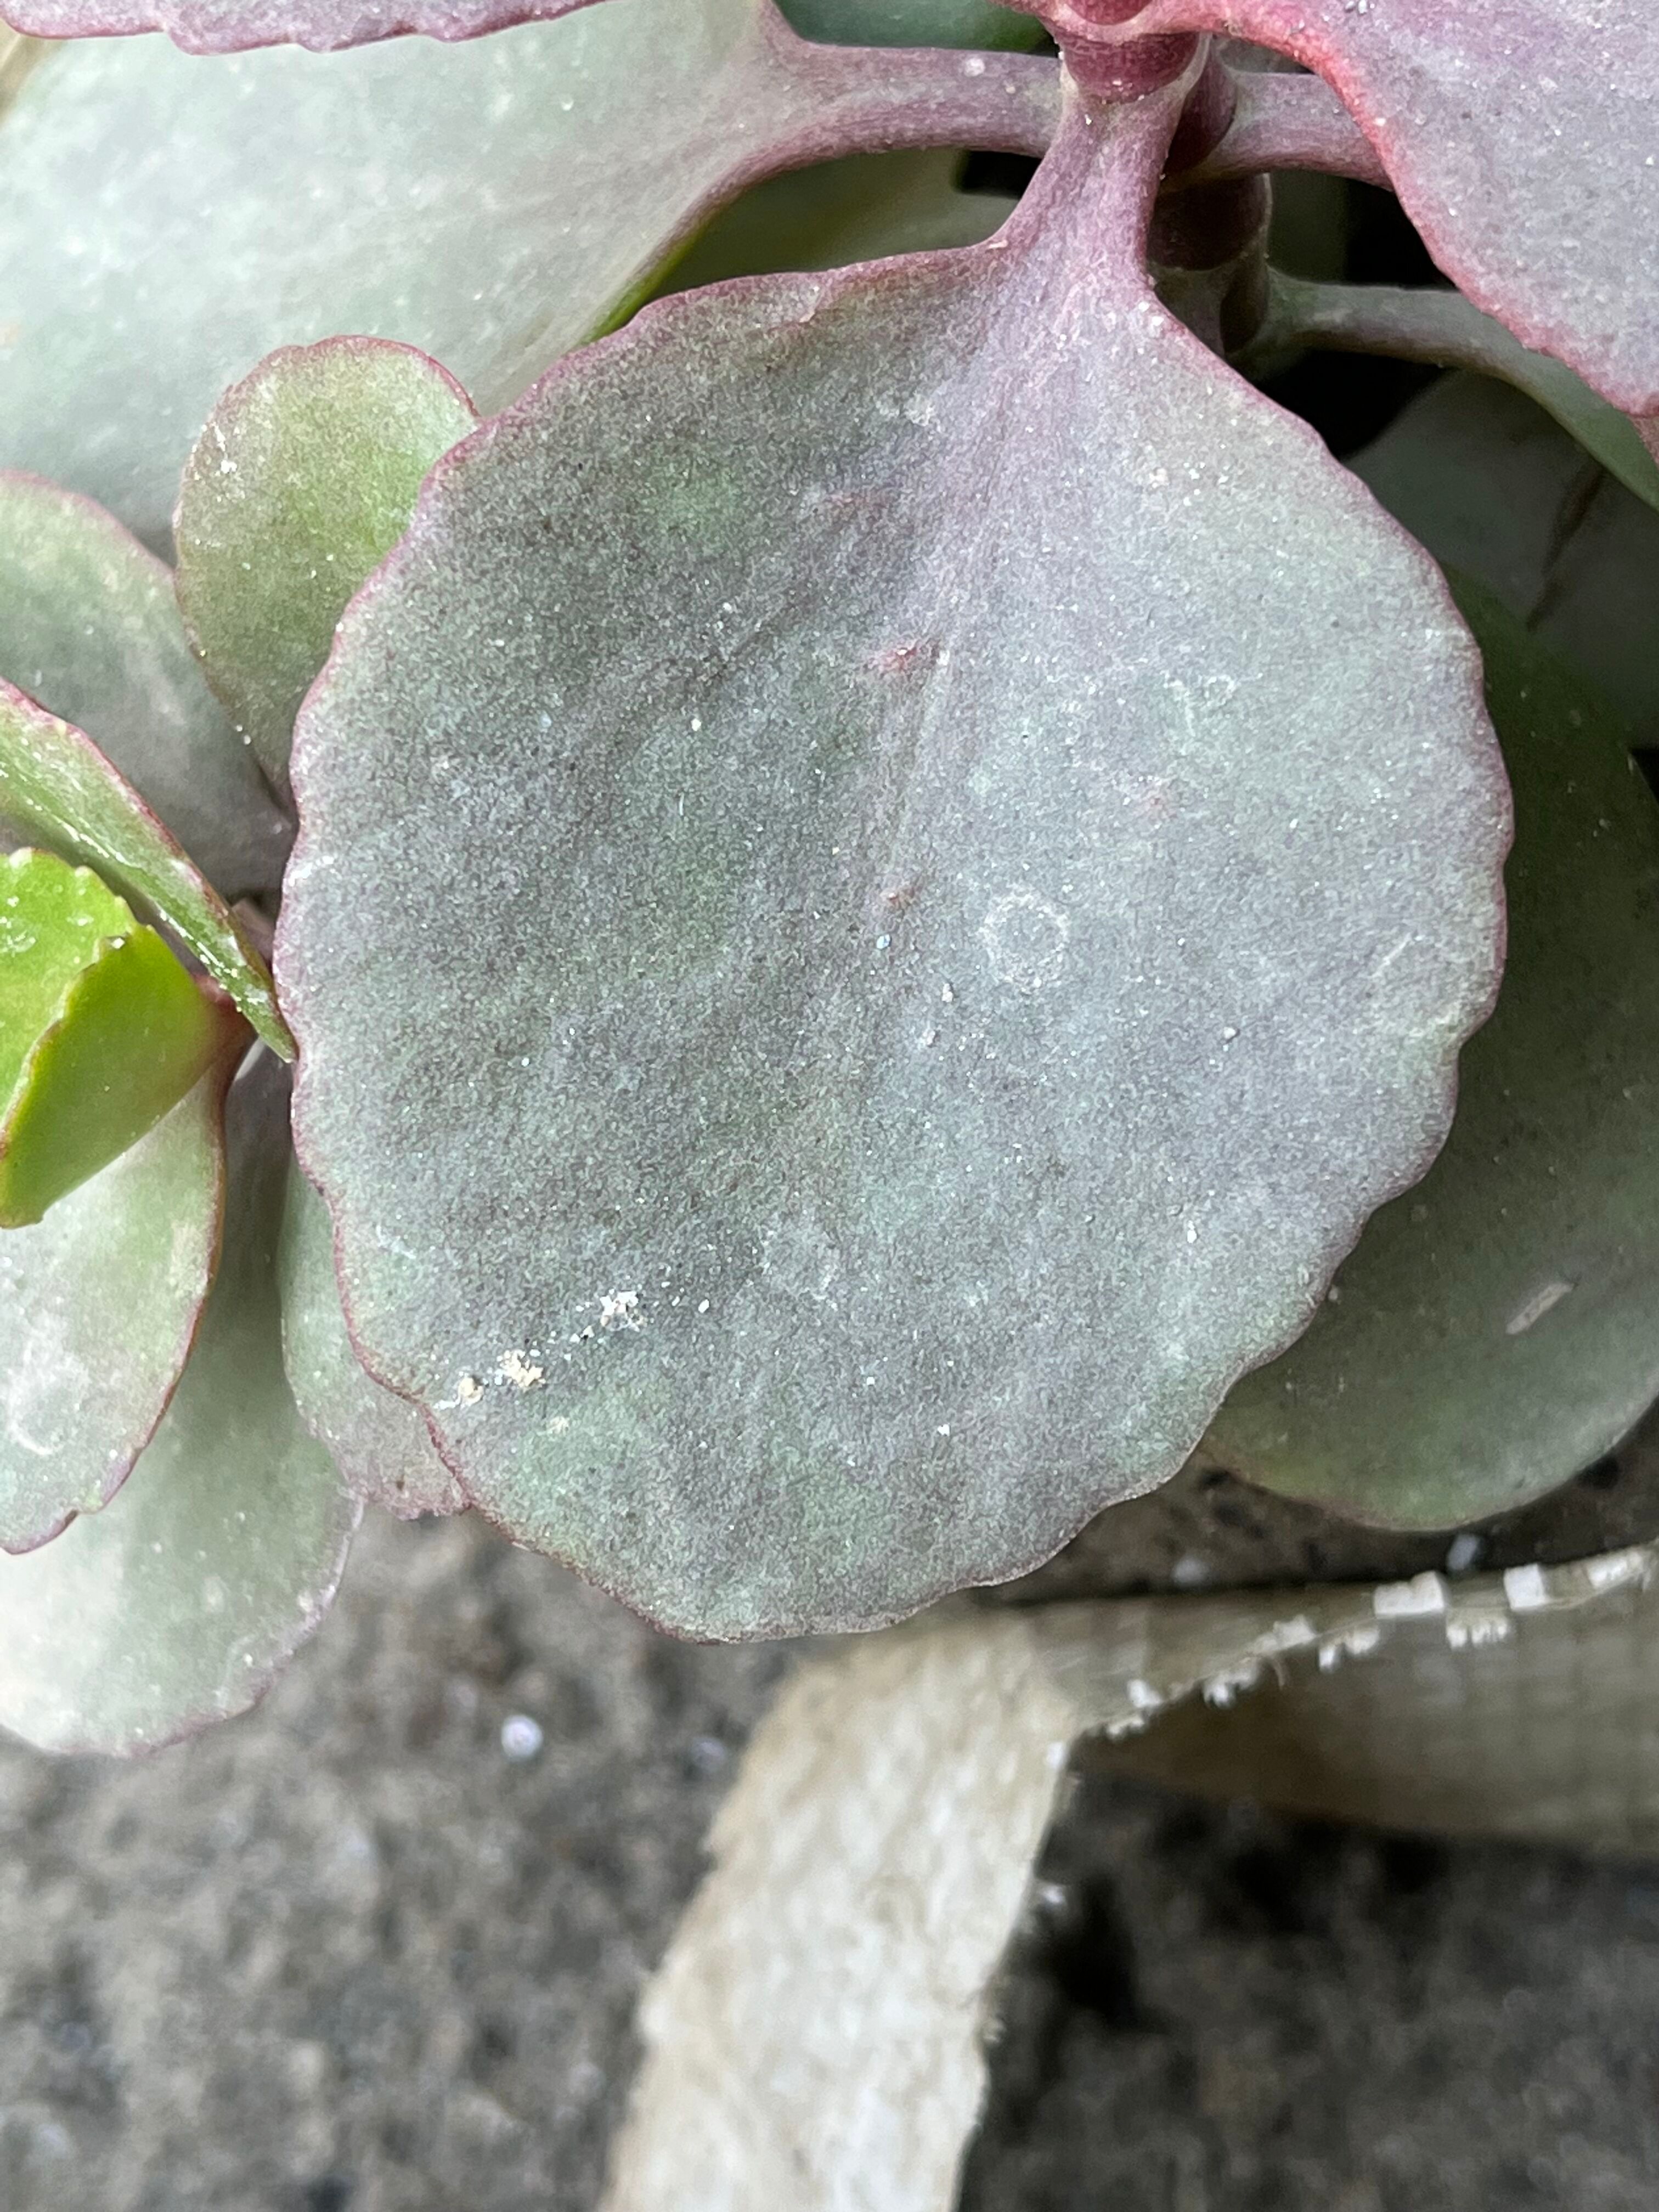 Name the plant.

pathorkuci
